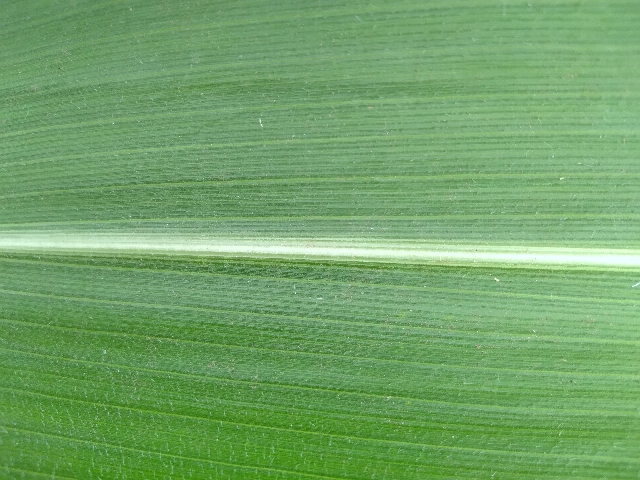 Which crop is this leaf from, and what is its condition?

maize, healthy
